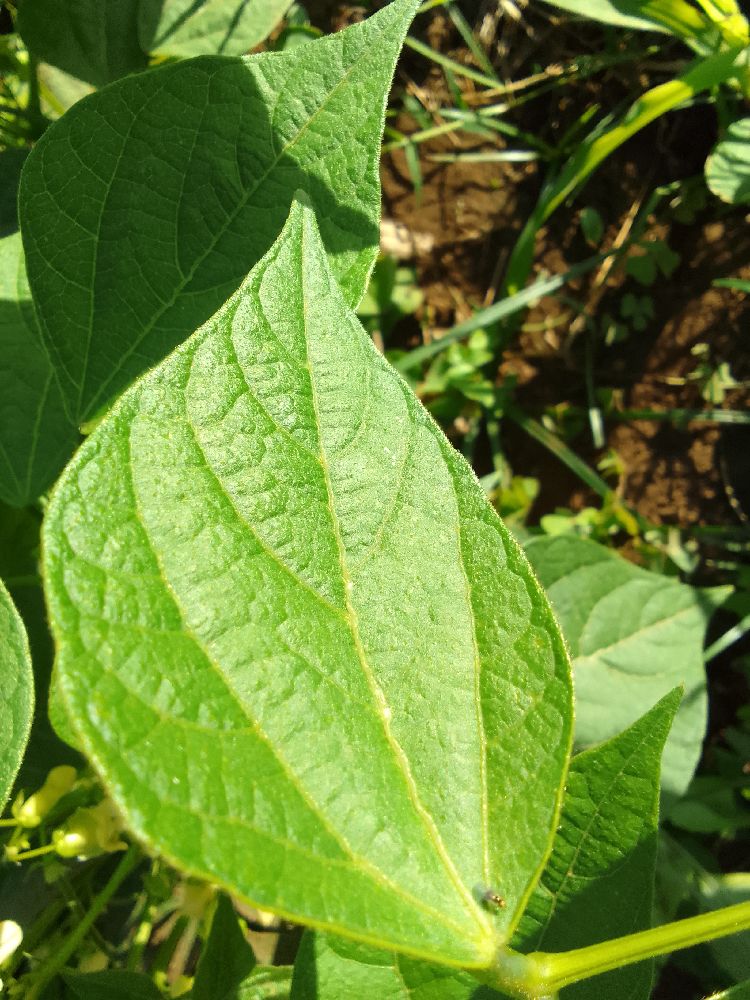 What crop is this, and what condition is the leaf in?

common bean, healthy
